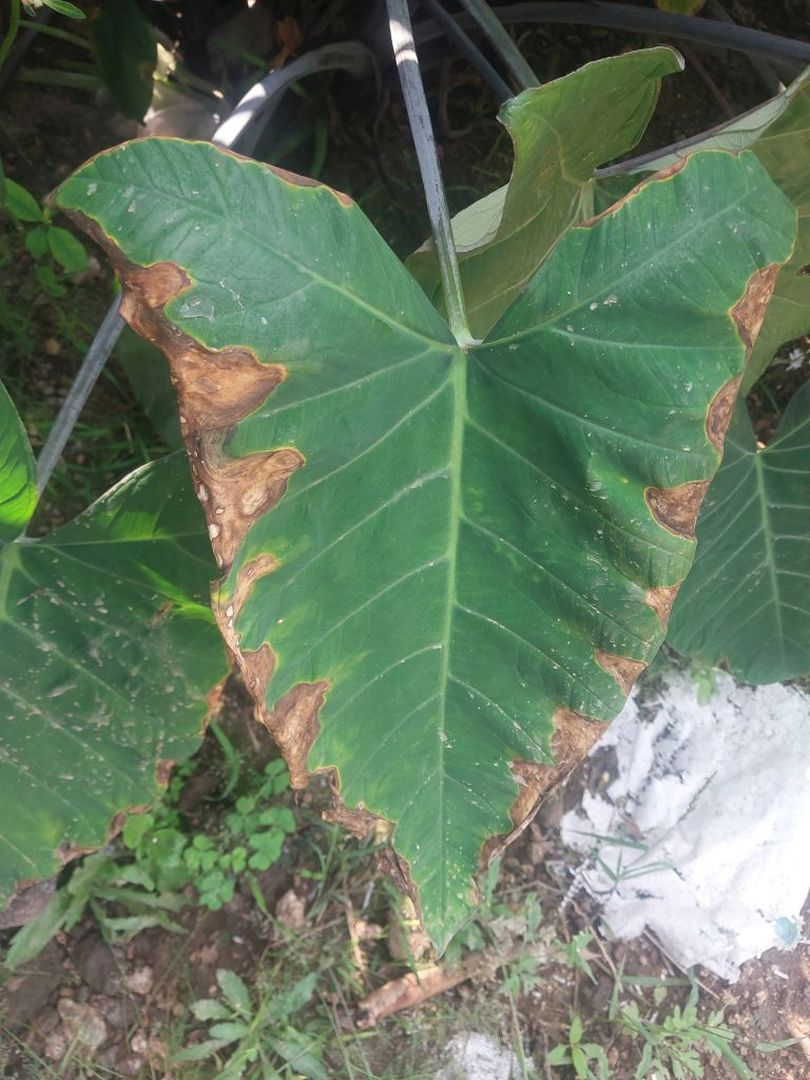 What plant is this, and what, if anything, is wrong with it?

taro, leaf blight
